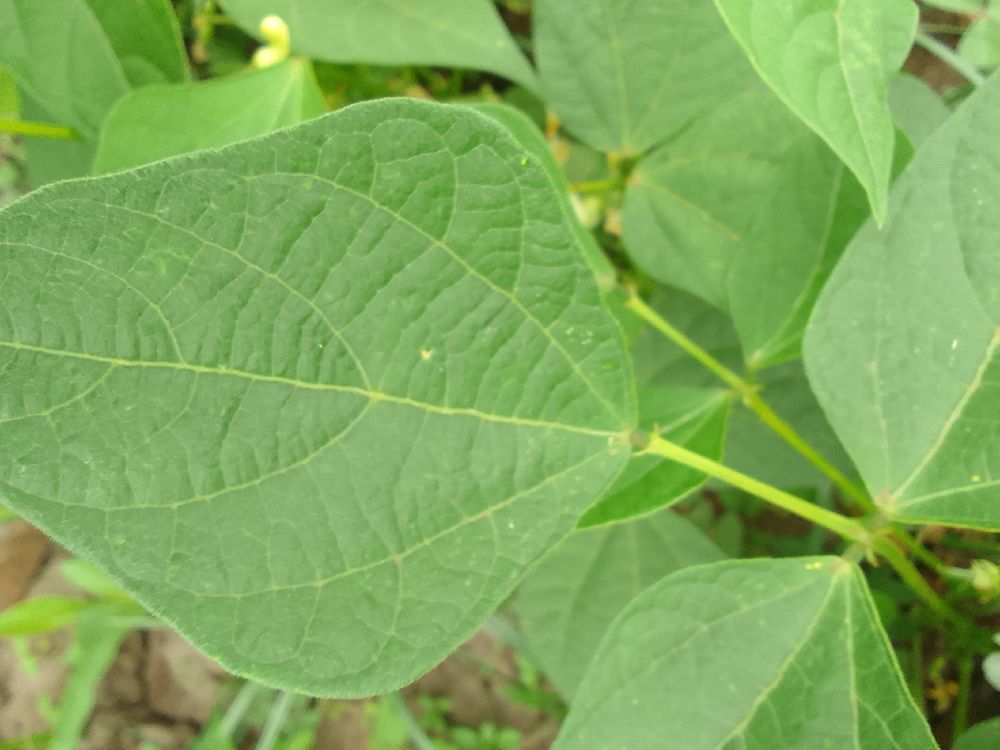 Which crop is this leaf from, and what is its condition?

common bean, healthy
